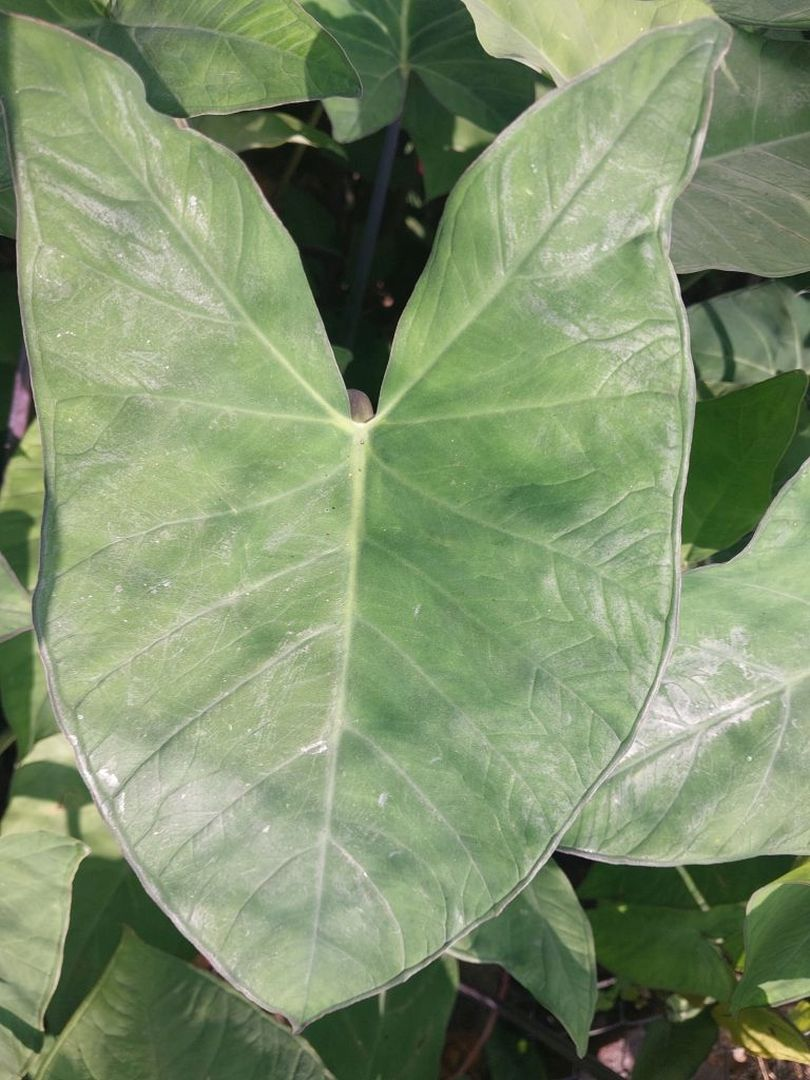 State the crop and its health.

taro, healthy
